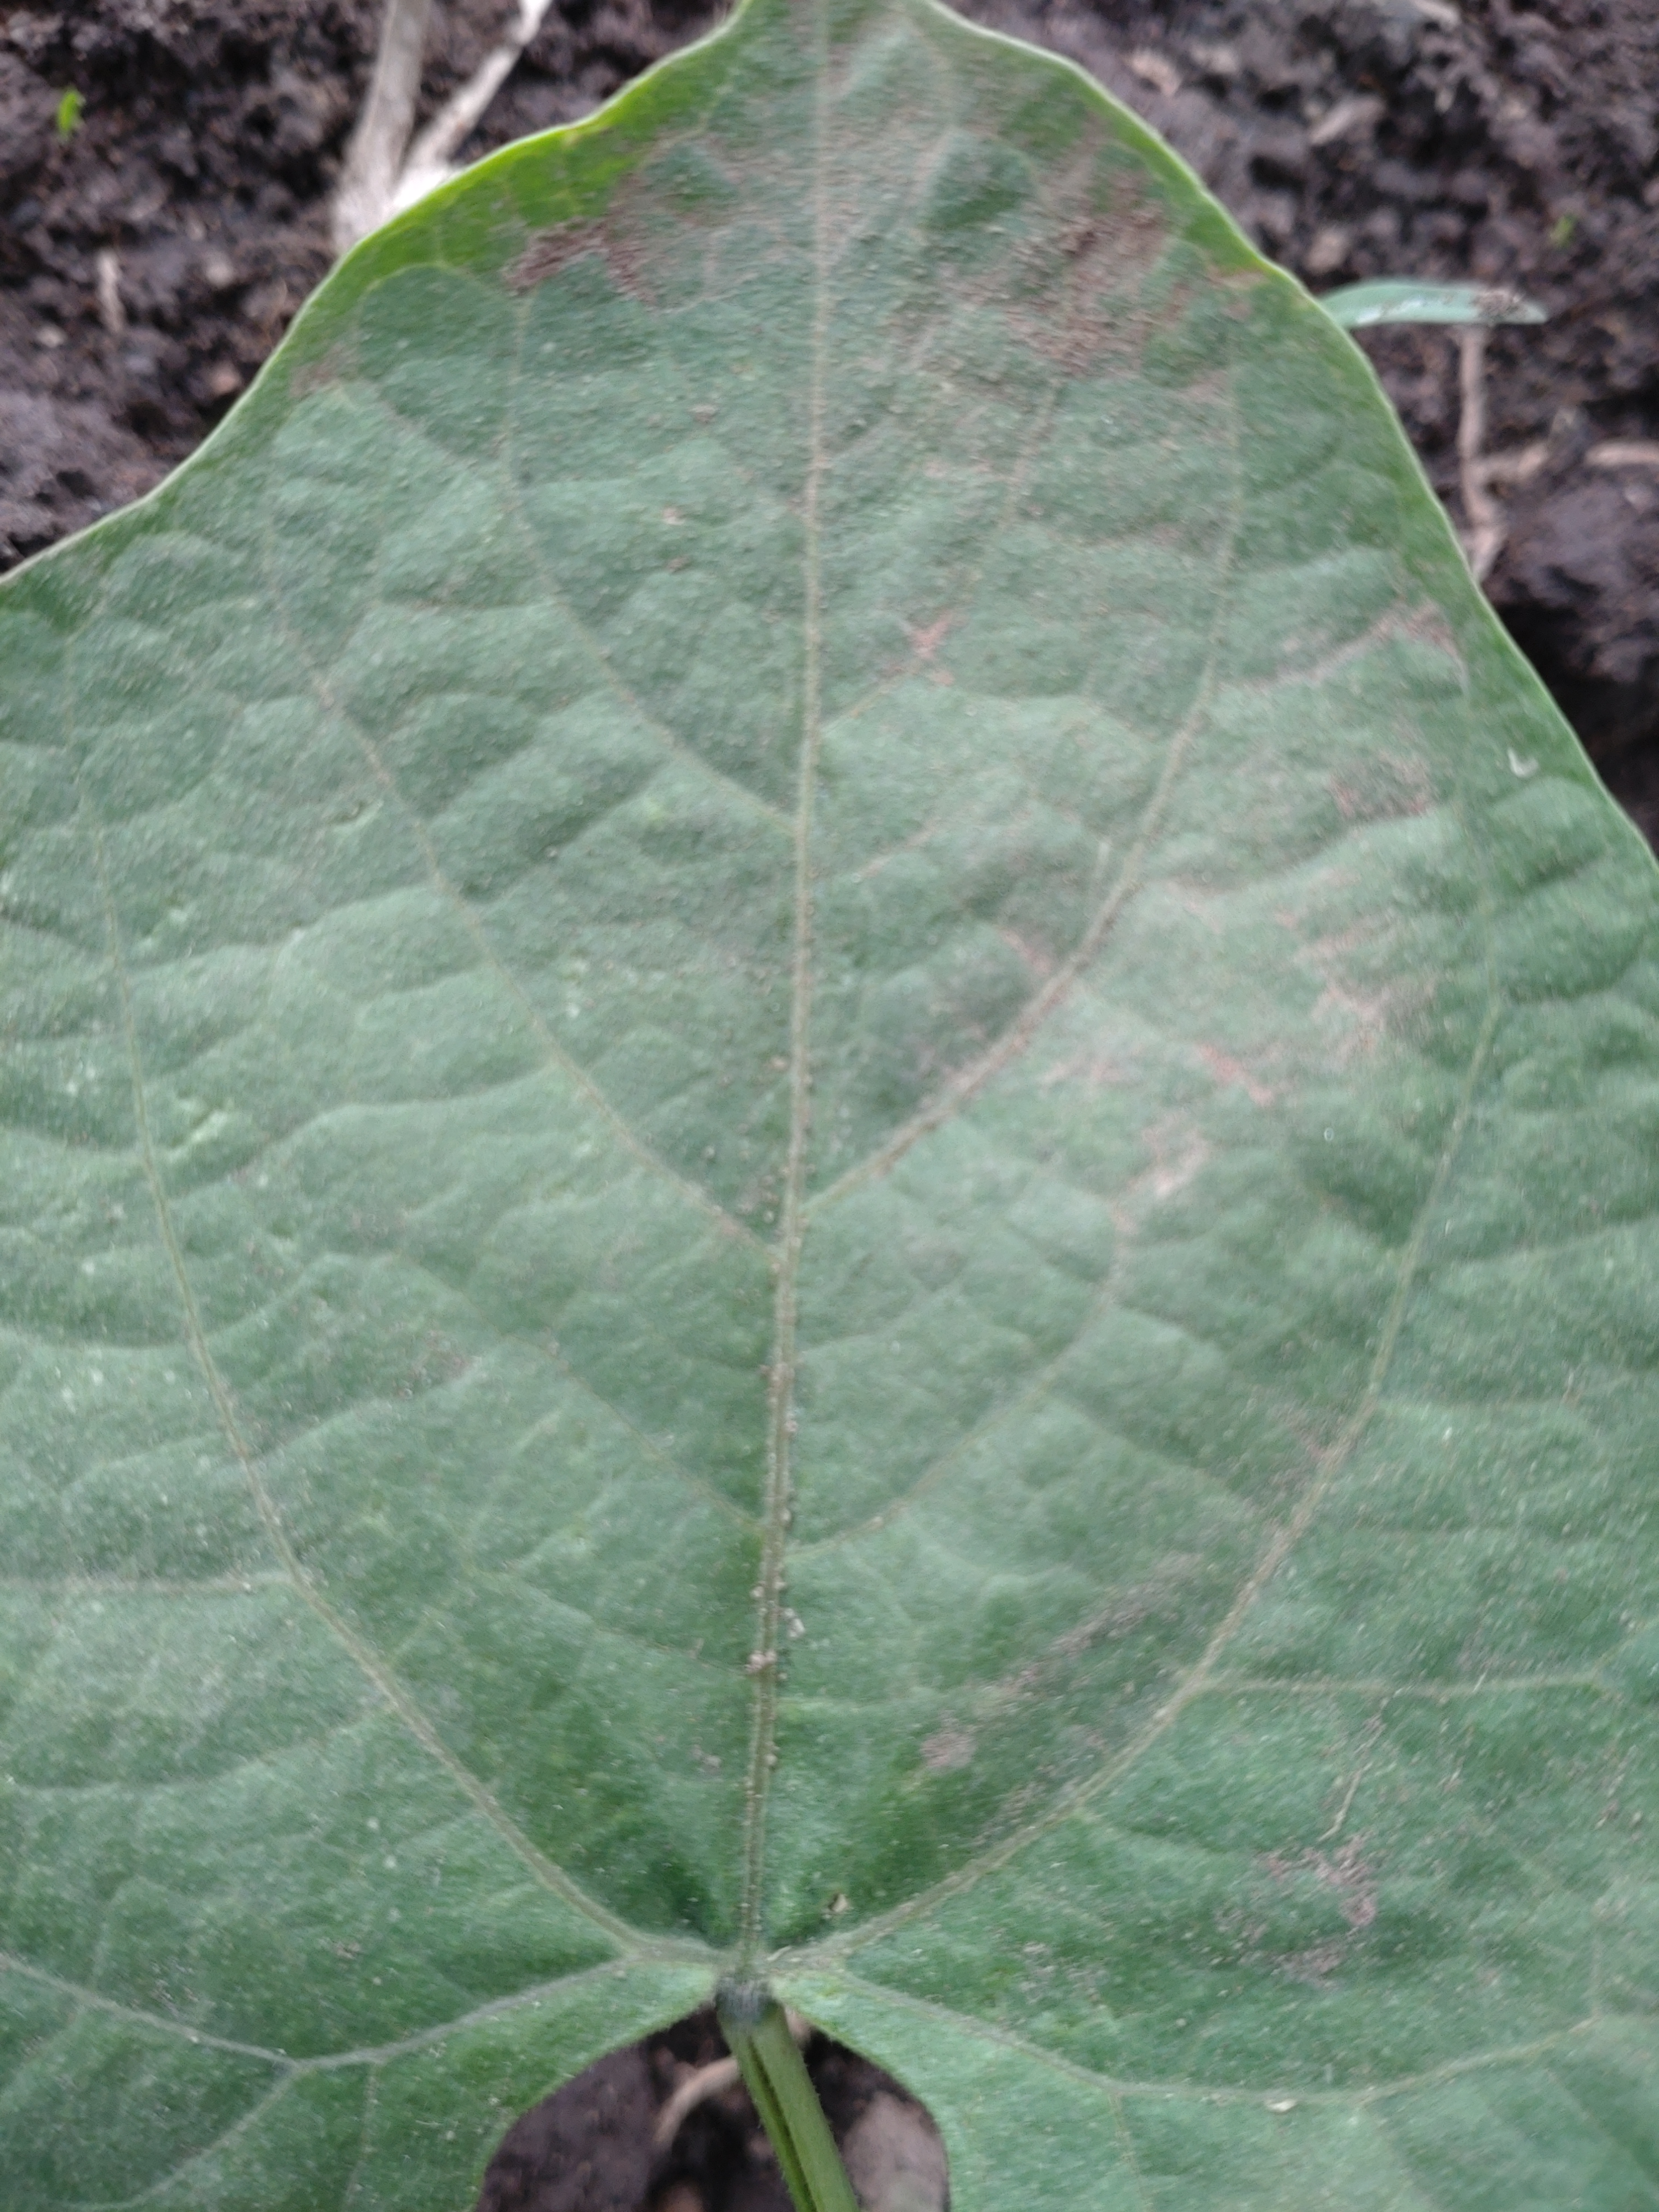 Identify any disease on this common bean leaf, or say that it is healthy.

healthy
